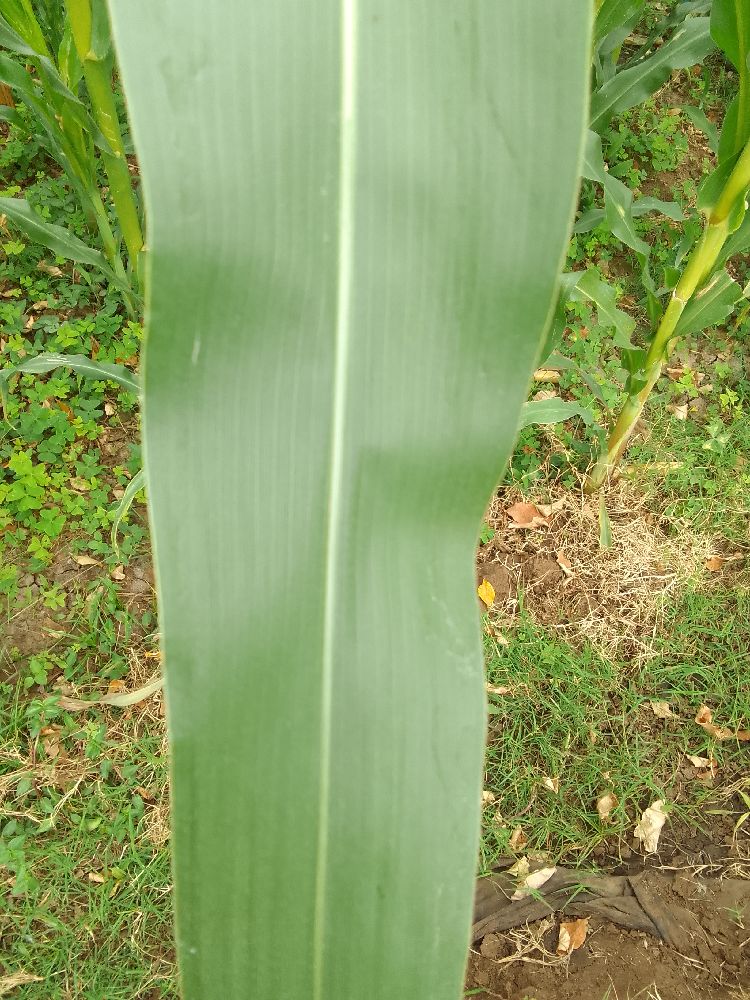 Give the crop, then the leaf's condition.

maize, healthy
